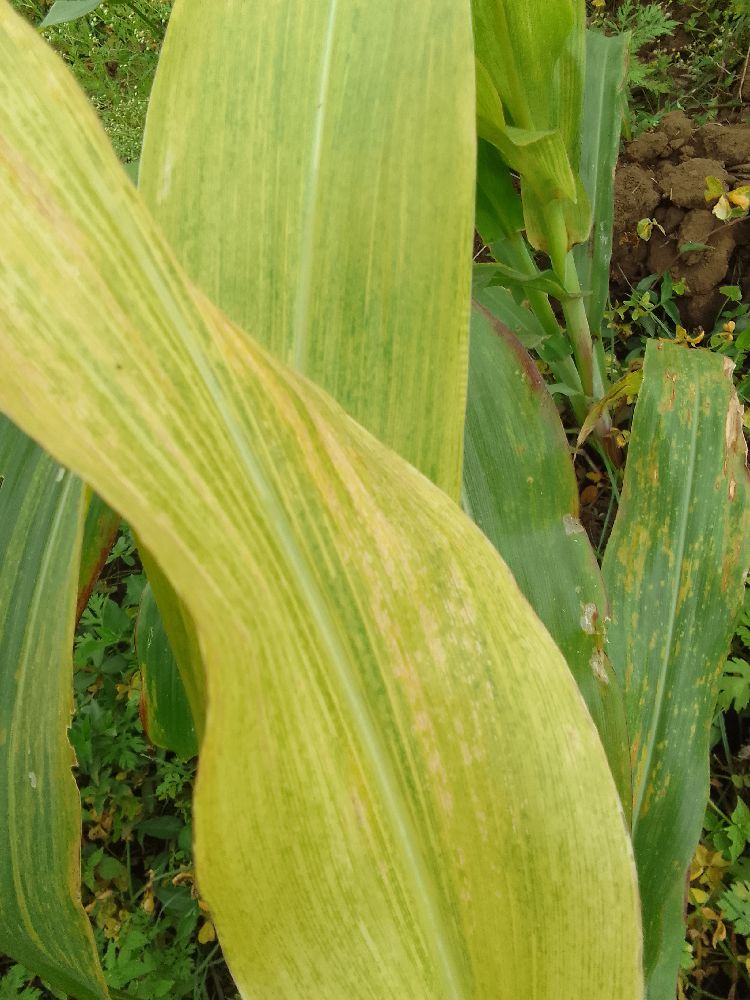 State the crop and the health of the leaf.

maize, maize lethal necrosis
